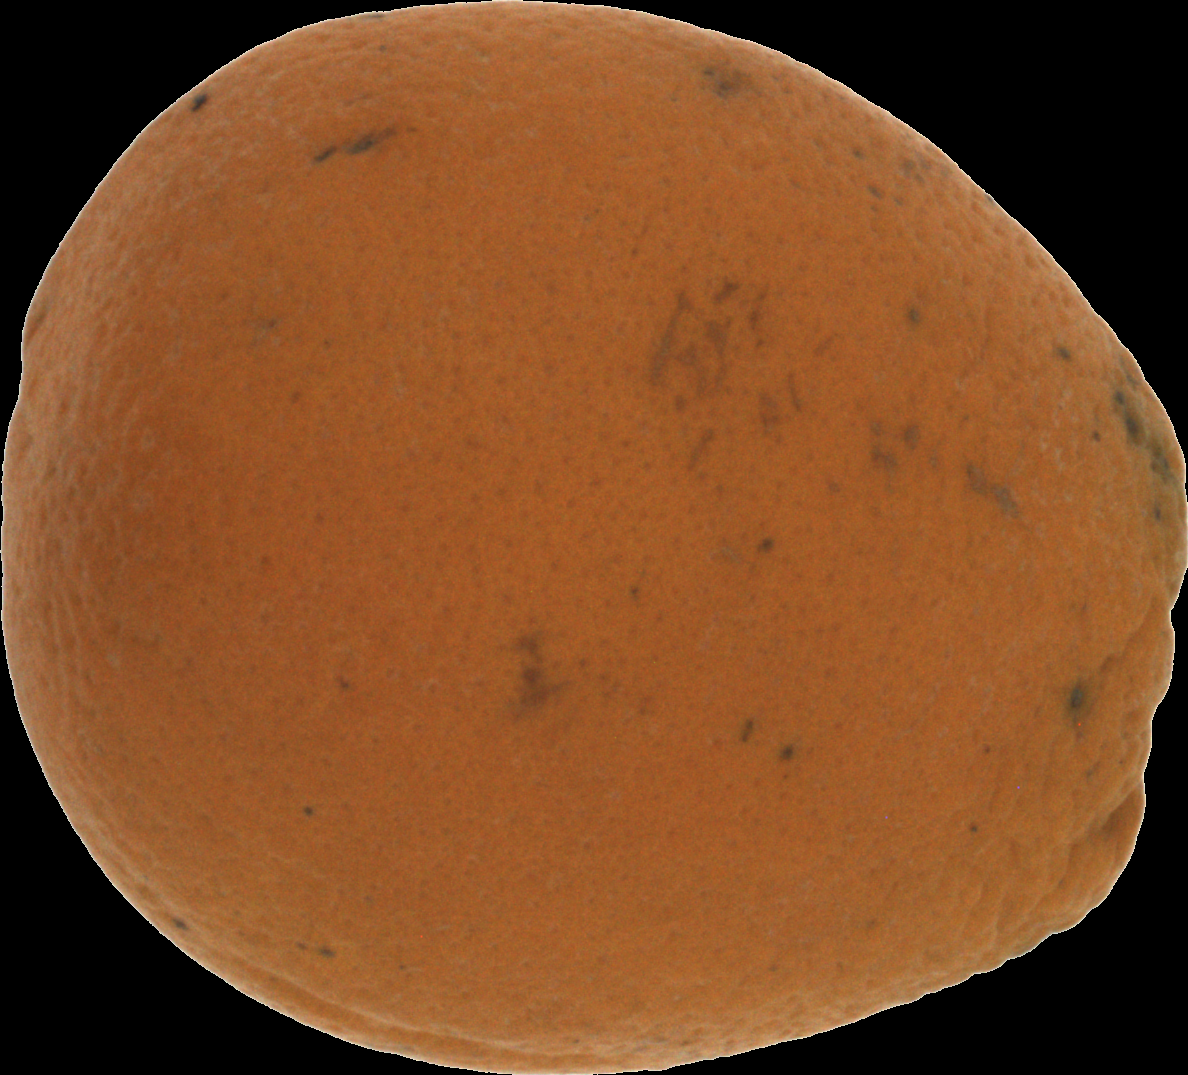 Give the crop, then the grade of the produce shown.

orange, bad
